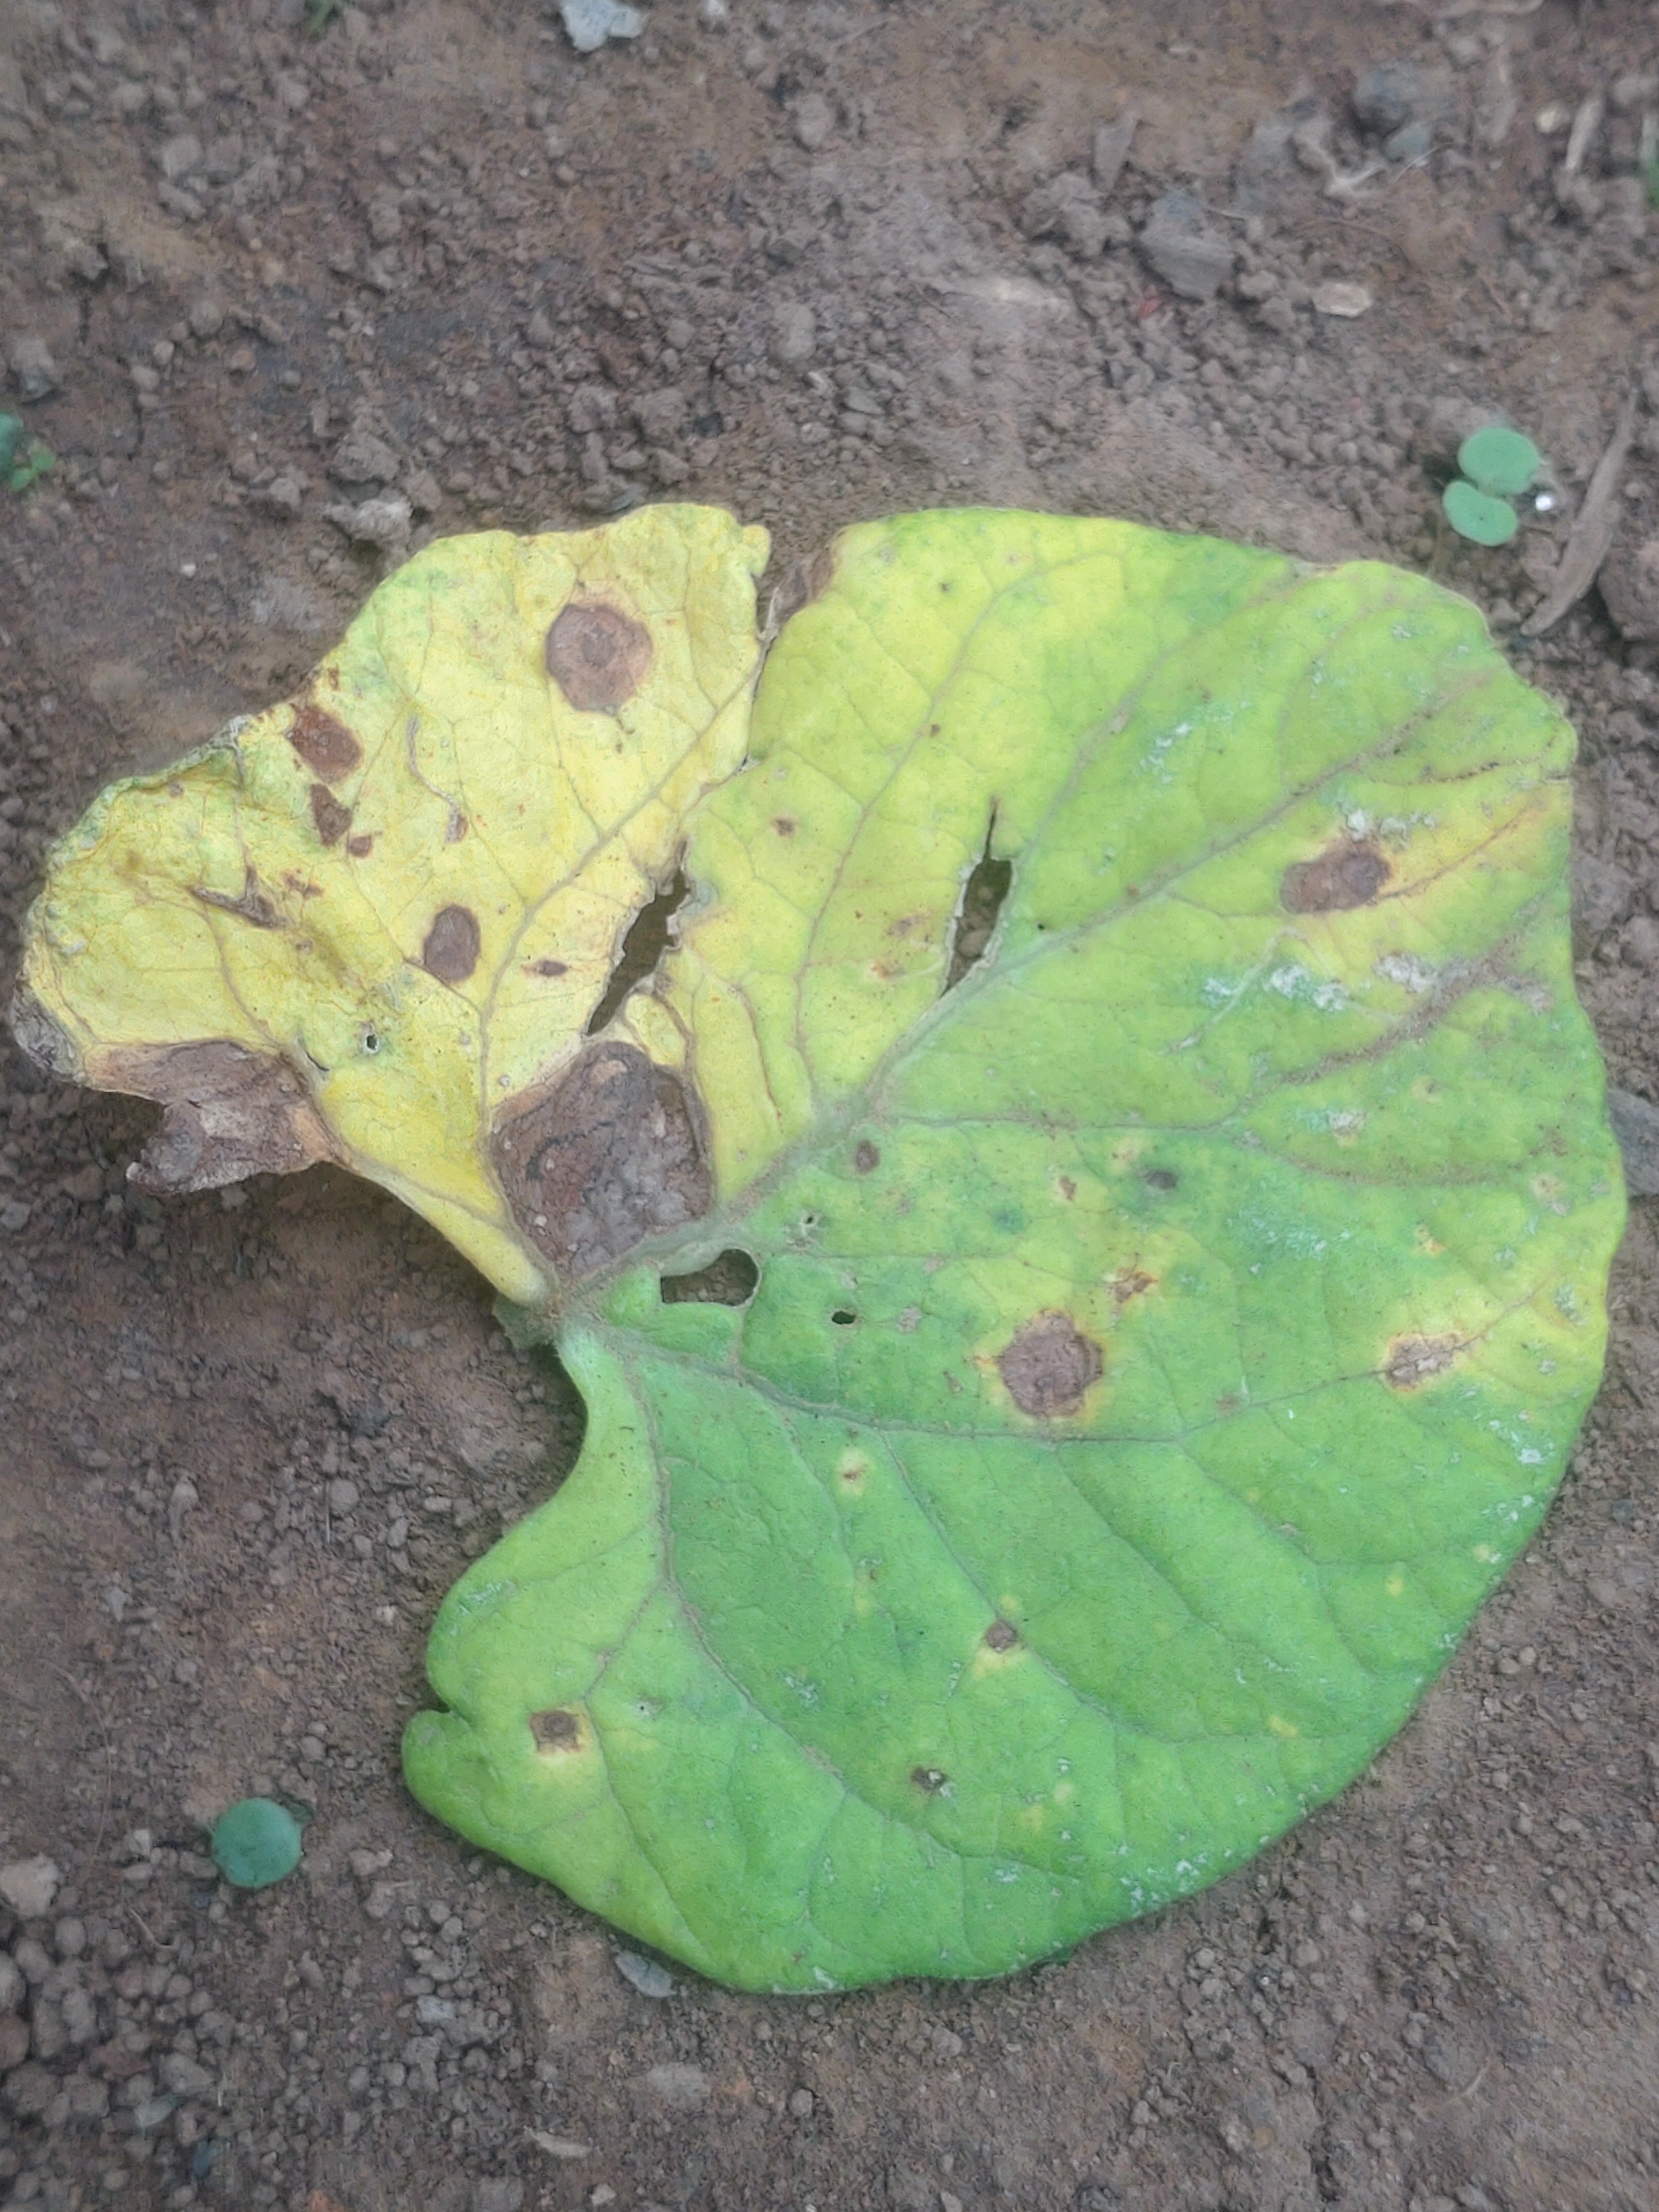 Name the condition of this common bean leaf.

anthracnose
